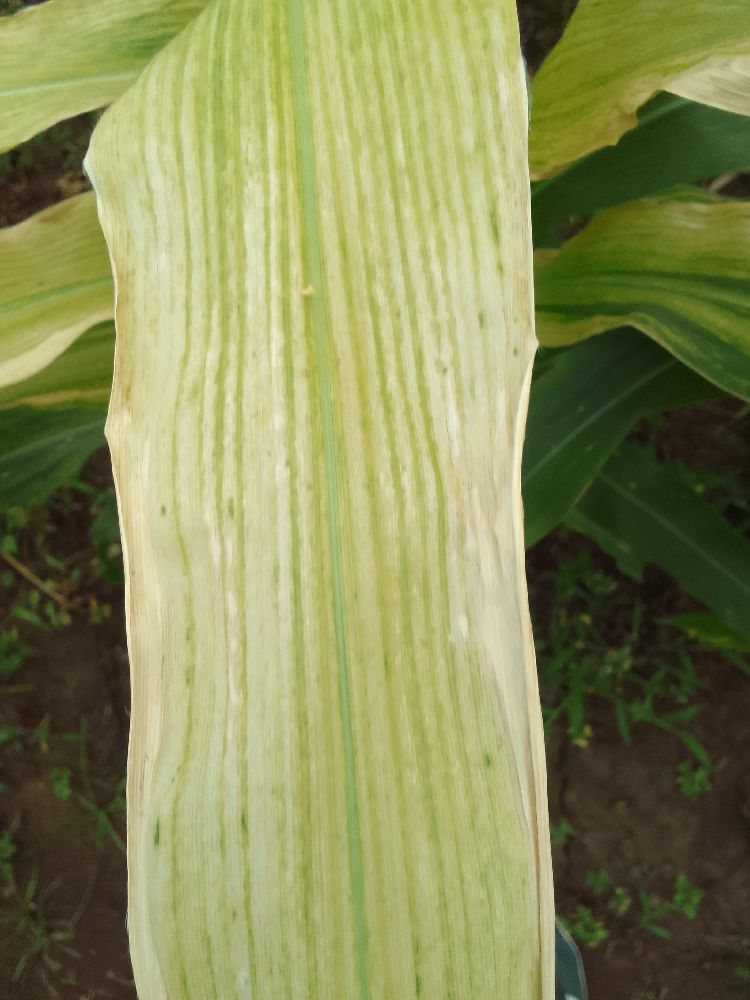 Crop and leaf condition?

maize, maize lethal necrosis
